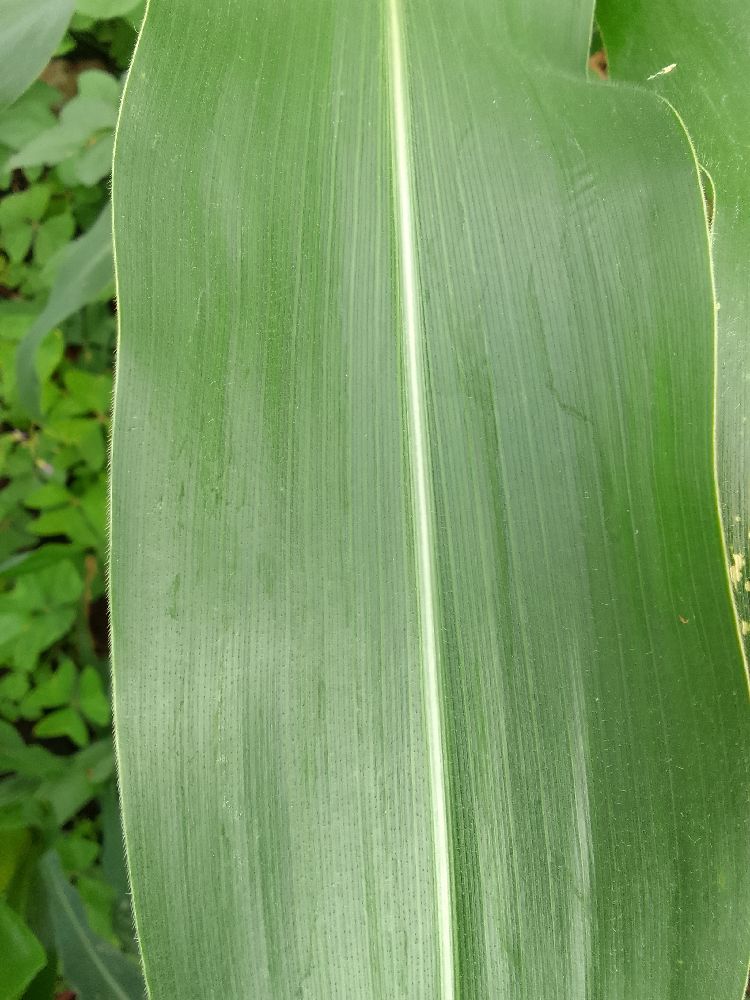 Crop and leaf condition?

maize, healthy
